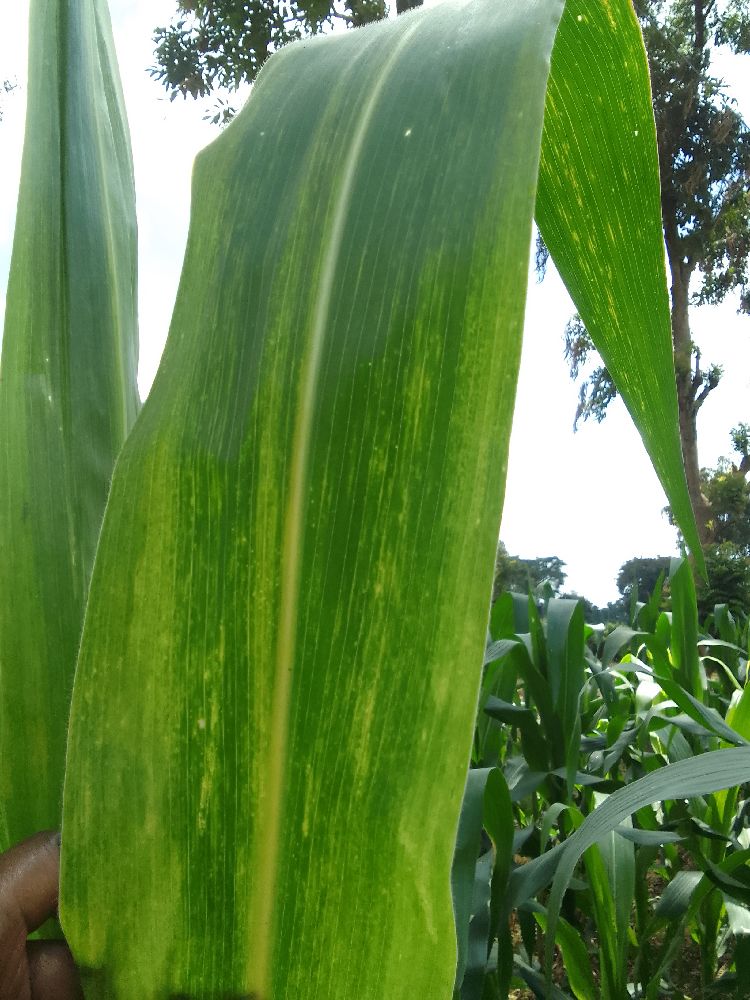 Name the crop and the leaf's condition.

maize, maize lethal necrosis
